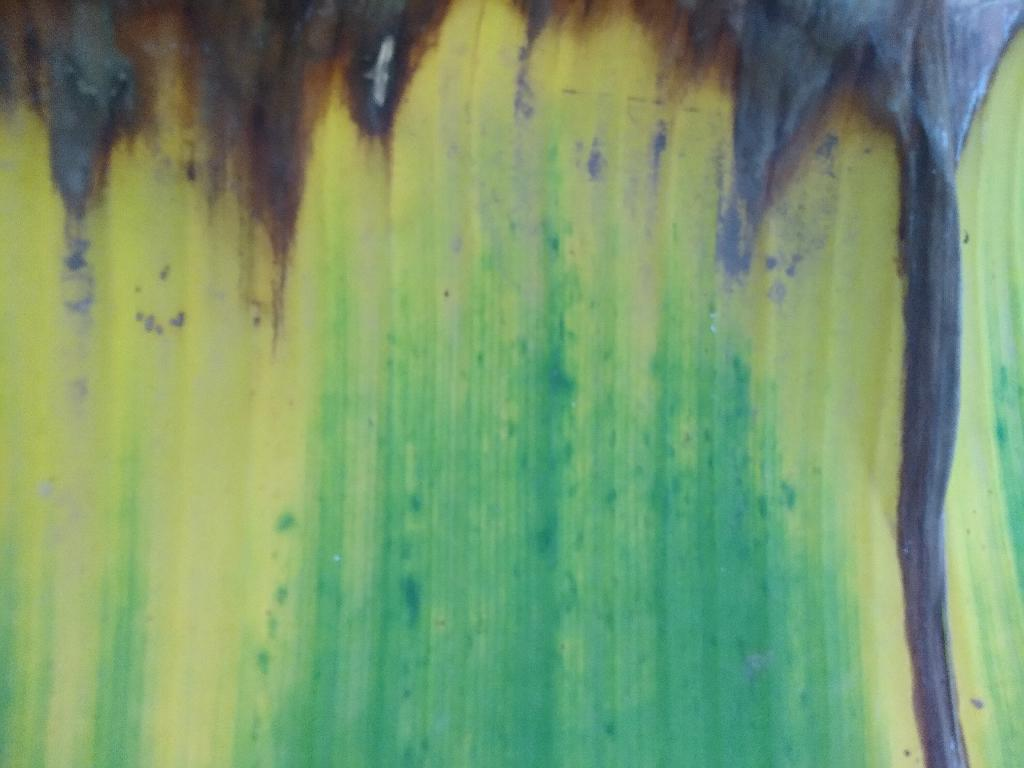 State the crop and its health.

banana, fusarium wilt race 1
